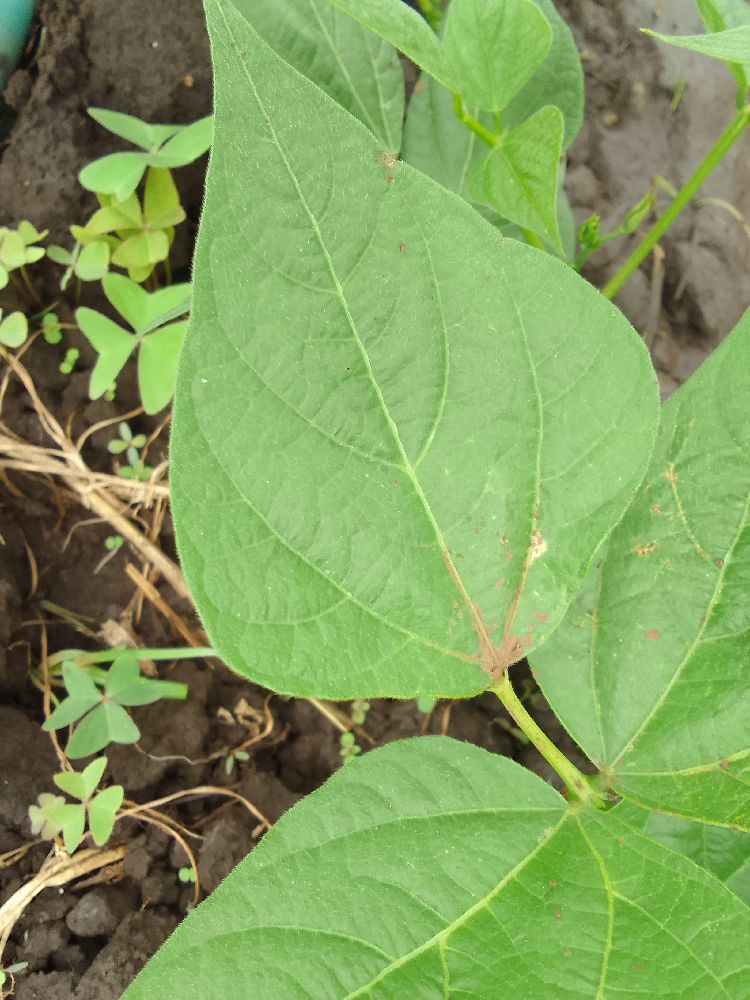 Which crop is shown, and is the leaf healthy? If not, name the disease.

common bean, healthy
